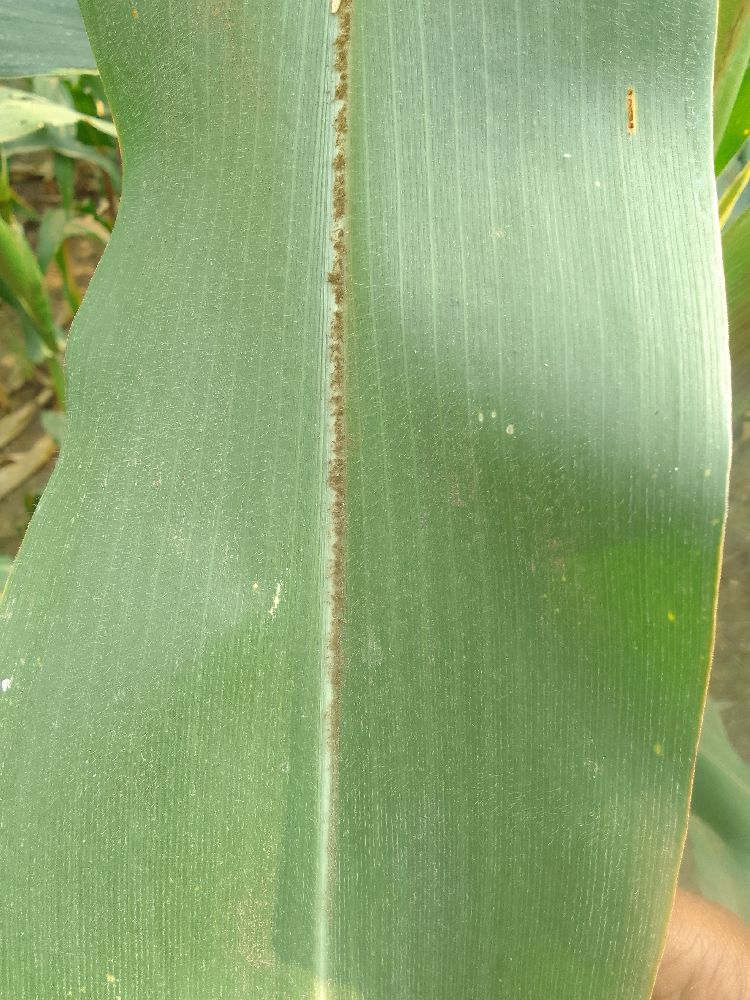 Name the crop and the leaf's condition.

maize, healthy
